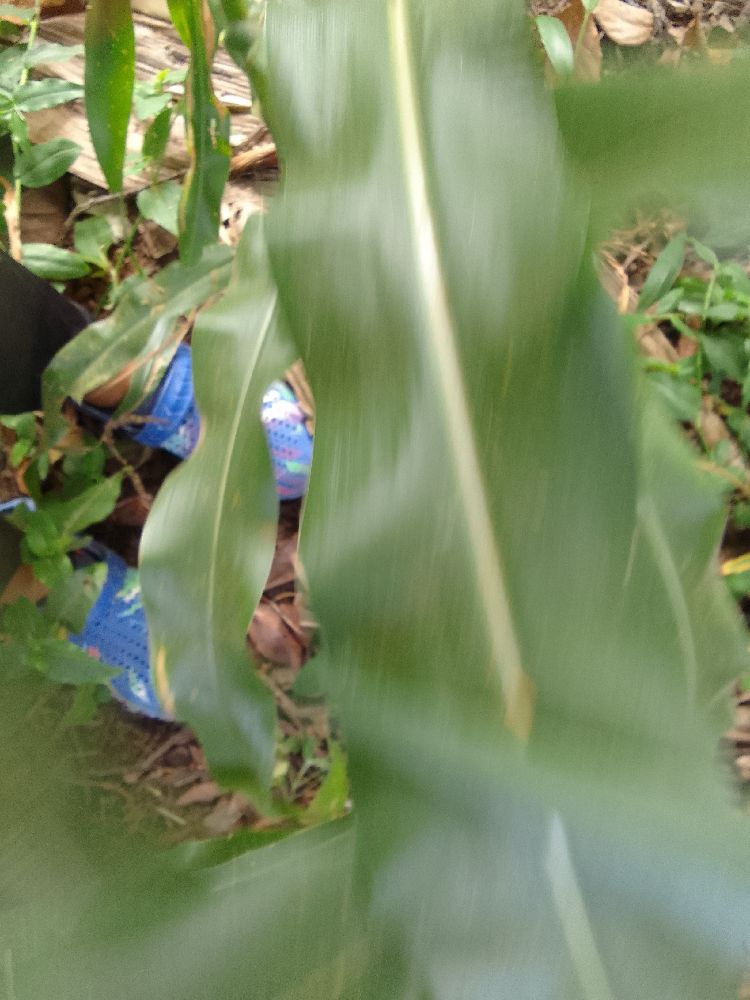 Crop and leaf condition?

maize, healthy
